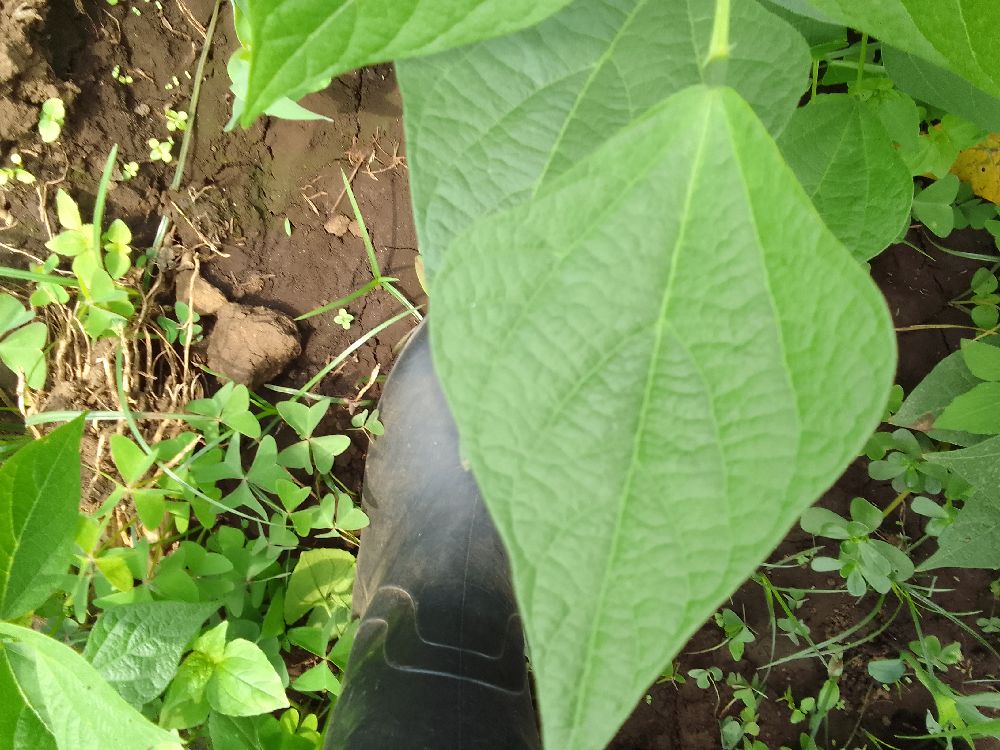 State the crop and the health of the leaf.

common bean, healthy
